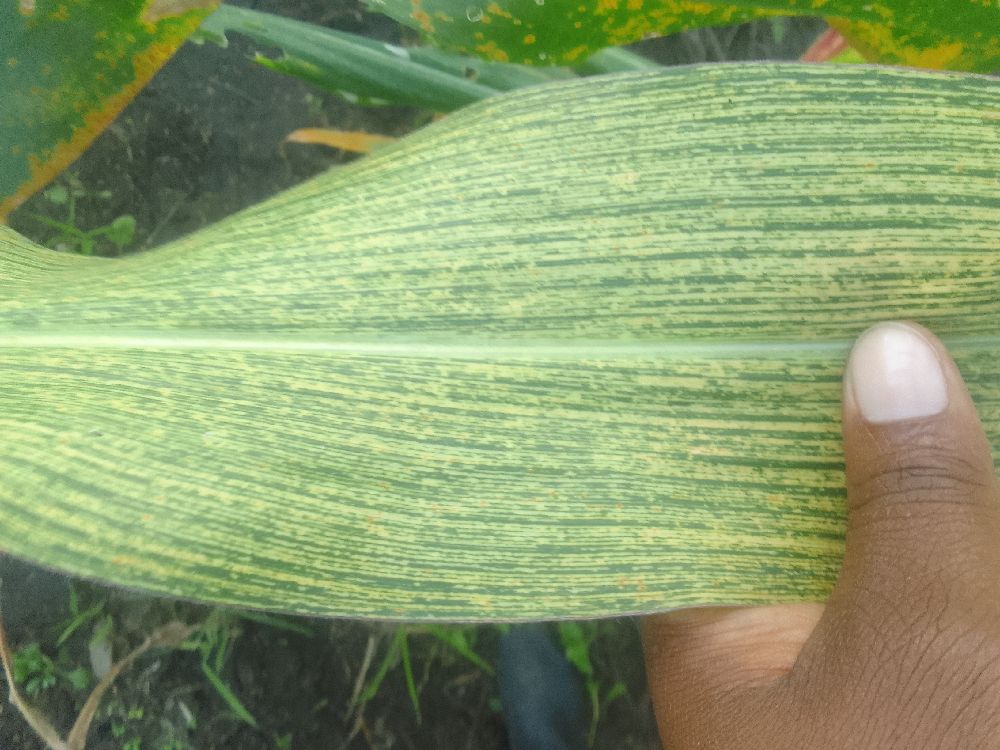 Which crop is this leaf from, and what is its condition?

maize, maize streak virus
